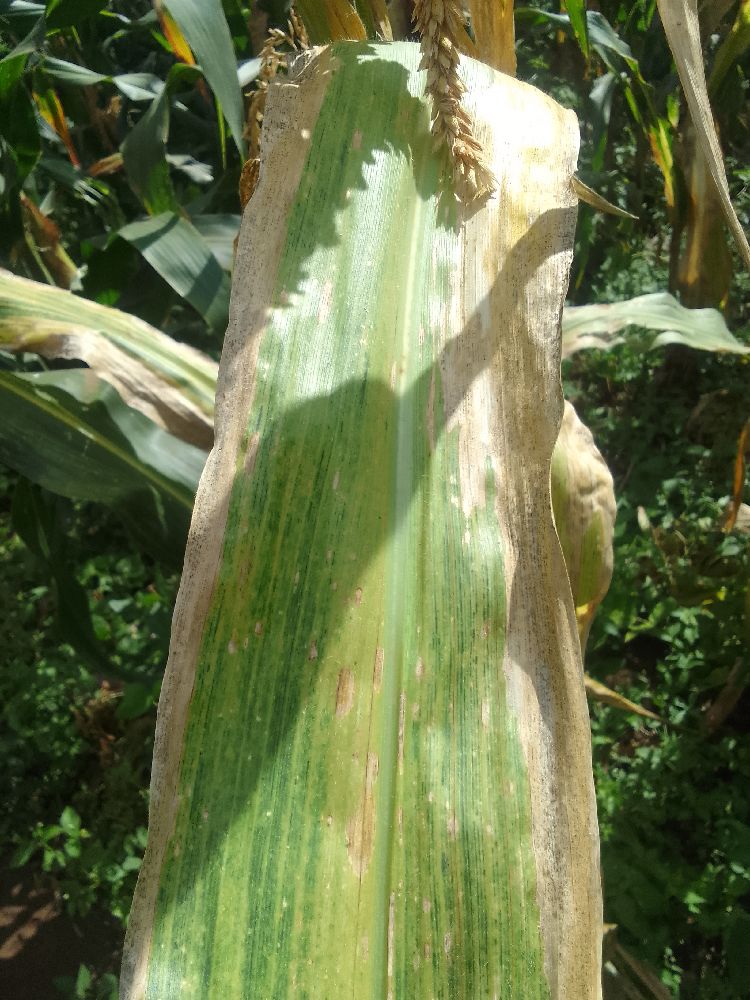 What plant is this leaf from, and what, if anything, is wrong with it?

maize, maize lethal necrosis
